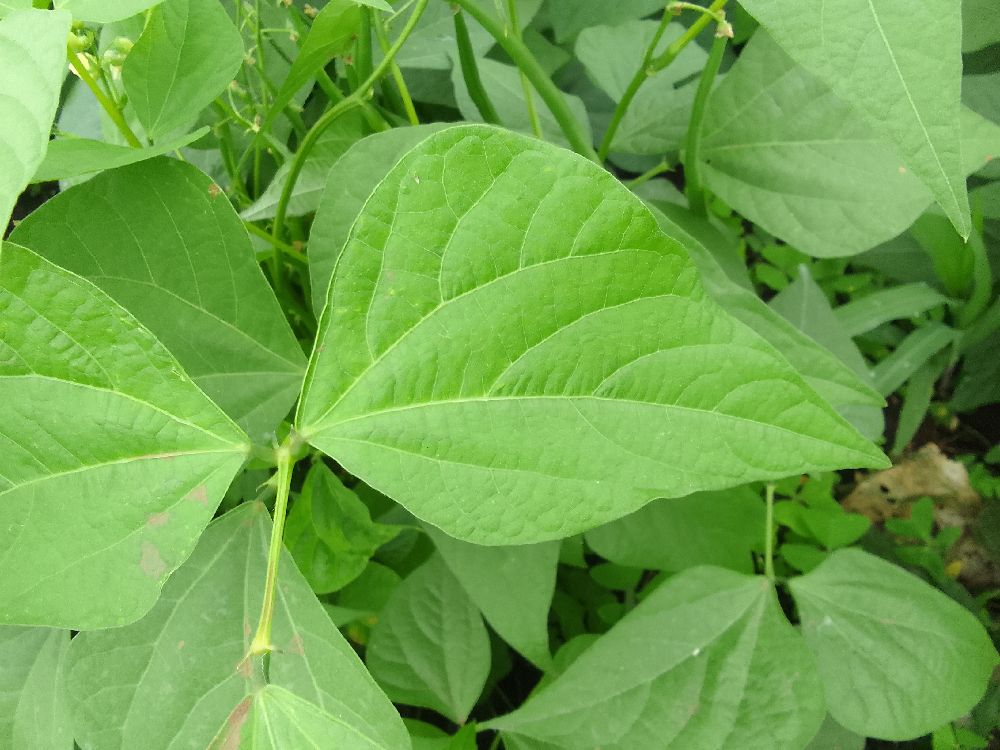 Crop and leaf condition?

common bean, healthy
